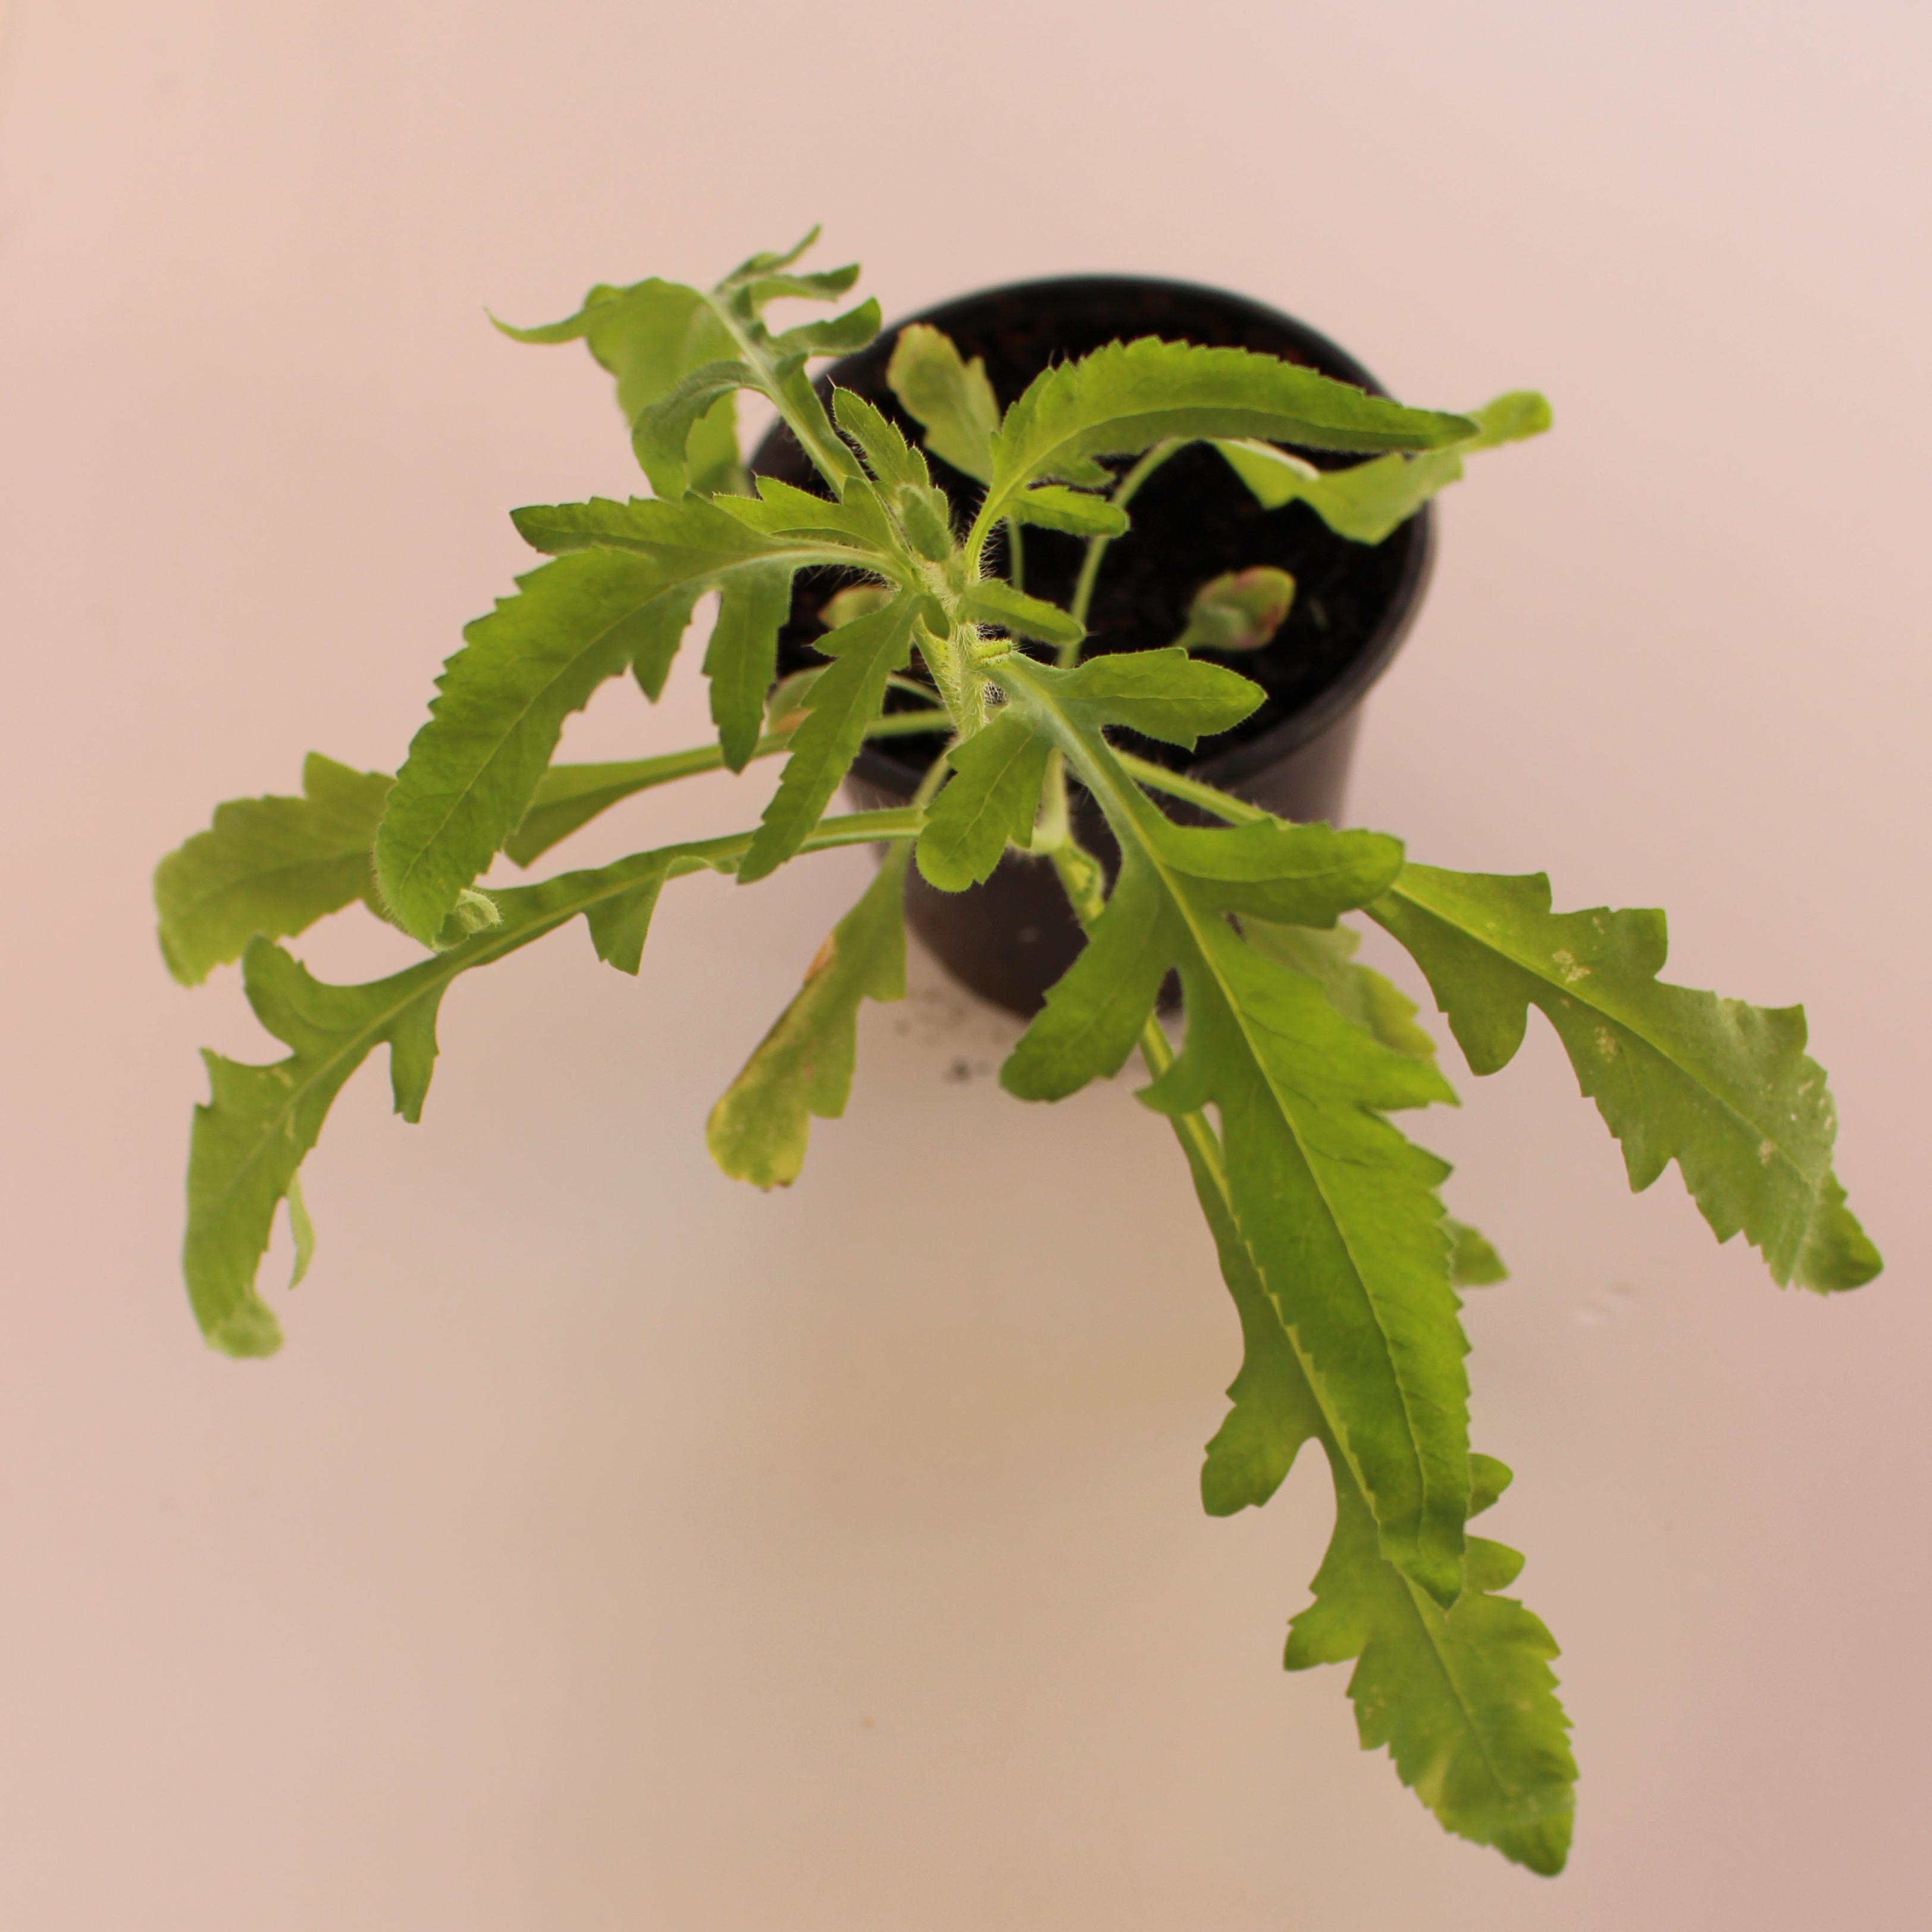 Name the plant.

Papaver rhoeas
